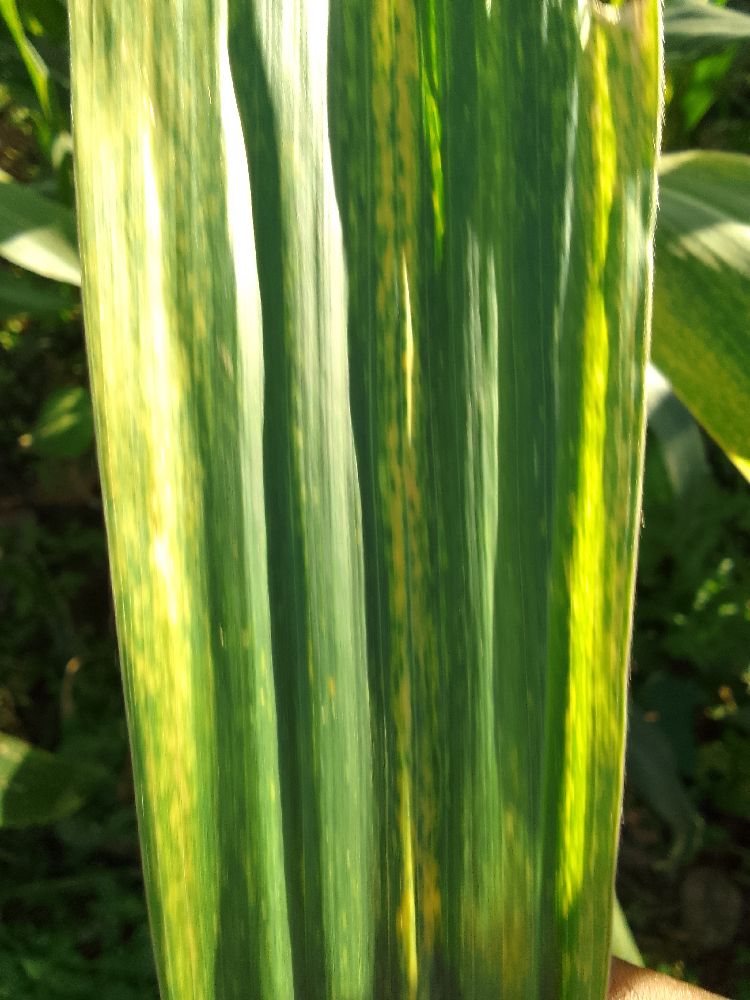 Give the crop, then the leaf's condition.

maize, maize lethal necrosis
